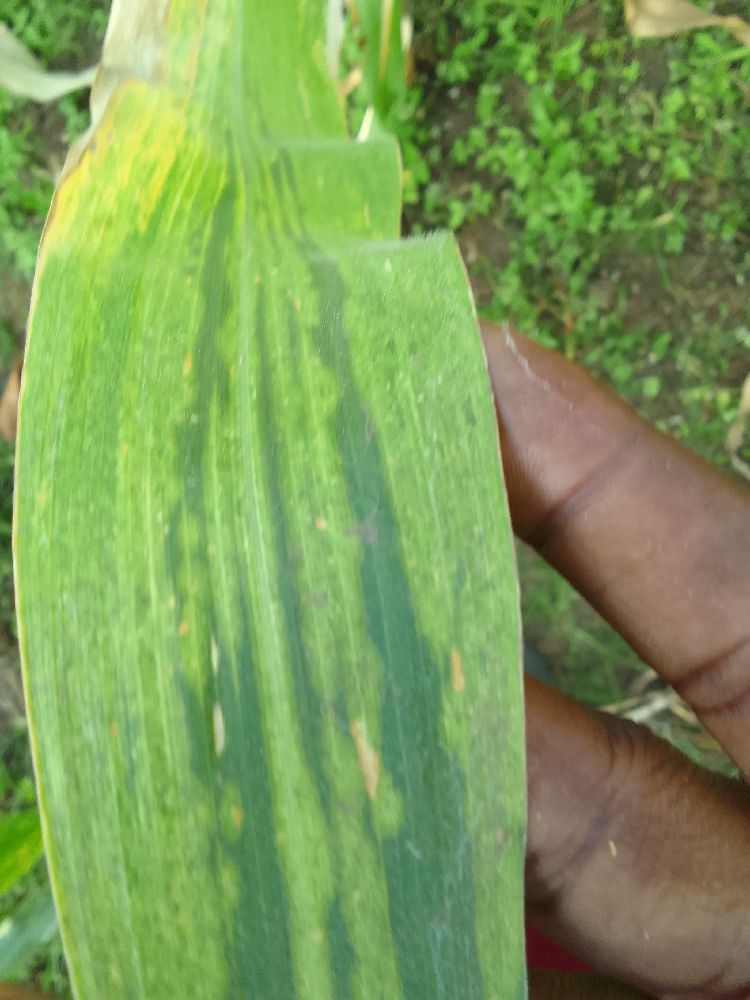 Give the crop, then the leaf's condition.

maize, maize lethal necrosis
